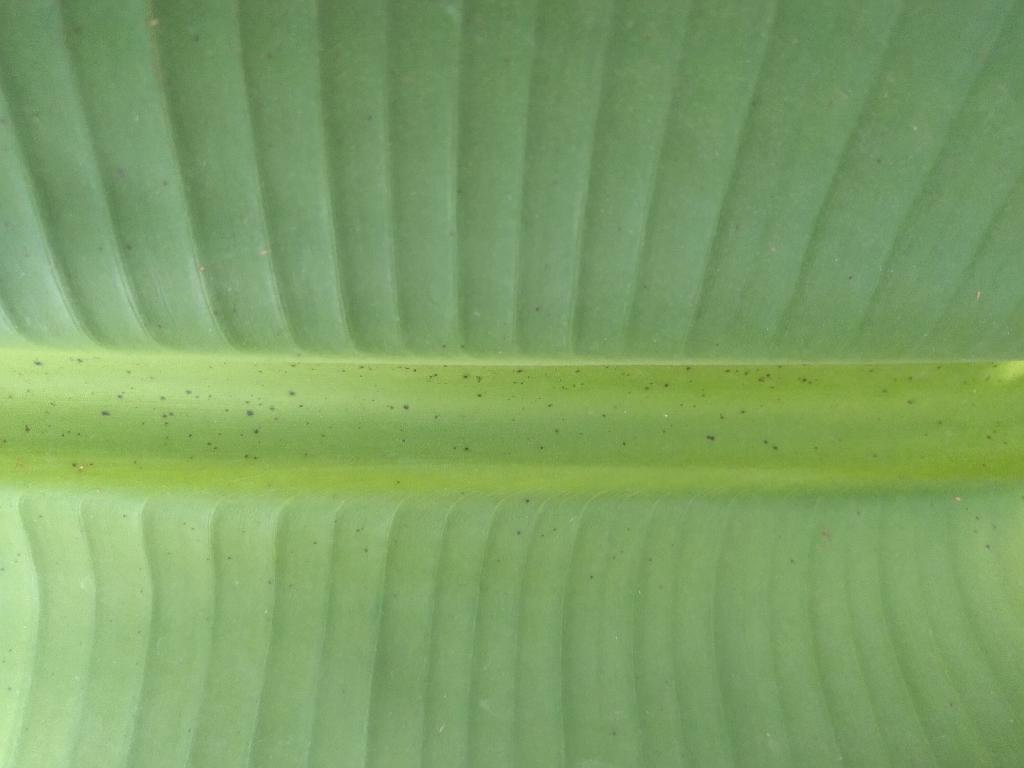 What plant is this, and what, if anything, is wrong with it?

banana, healthy
